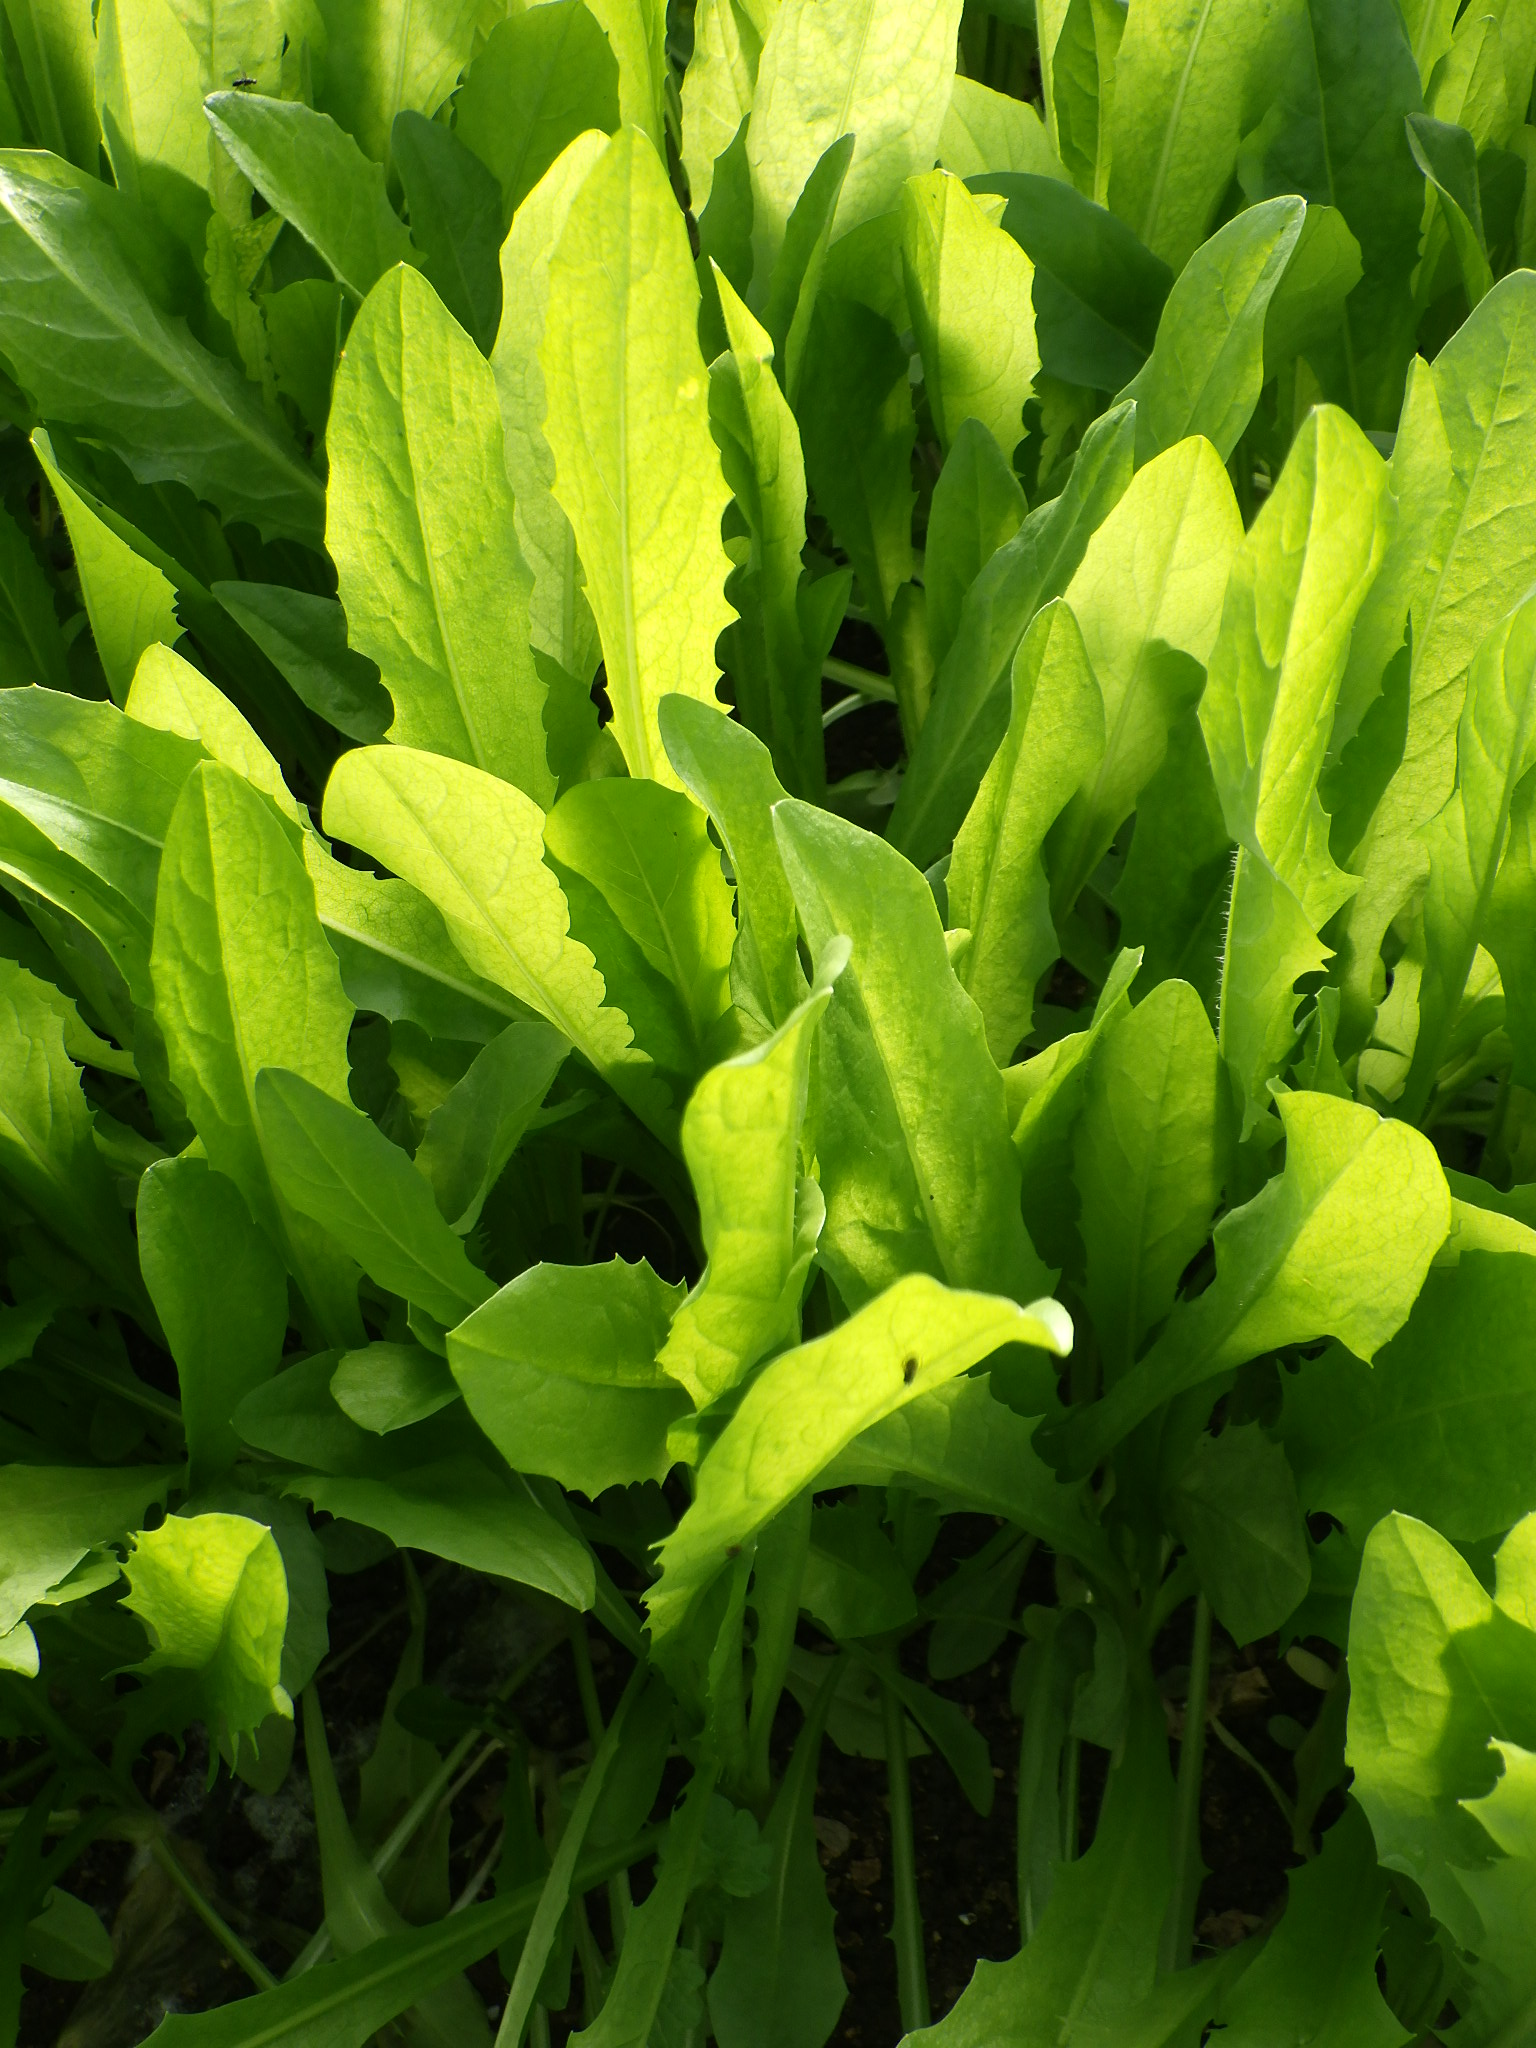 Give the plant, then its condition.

chicory, healthy
